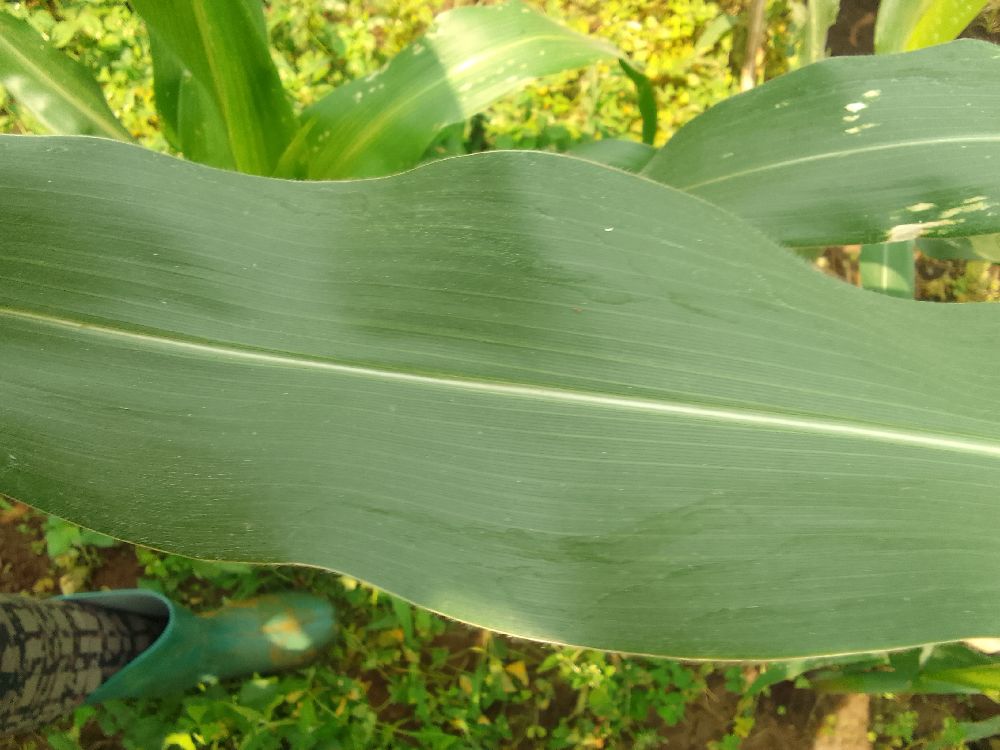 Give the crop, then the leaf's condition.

maize, healthy
